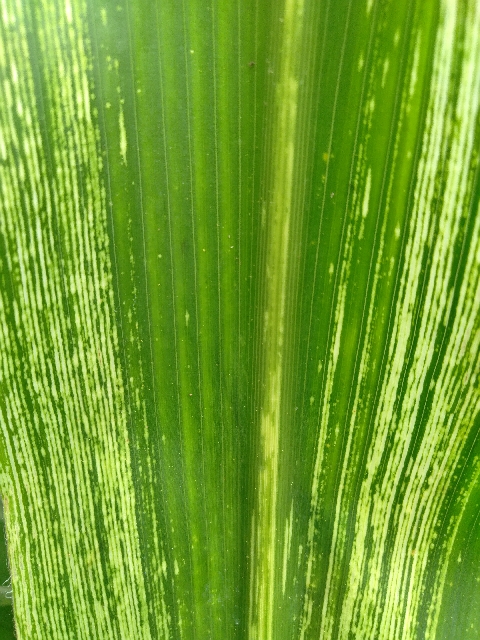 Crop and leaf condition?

maize, maize streak virus
